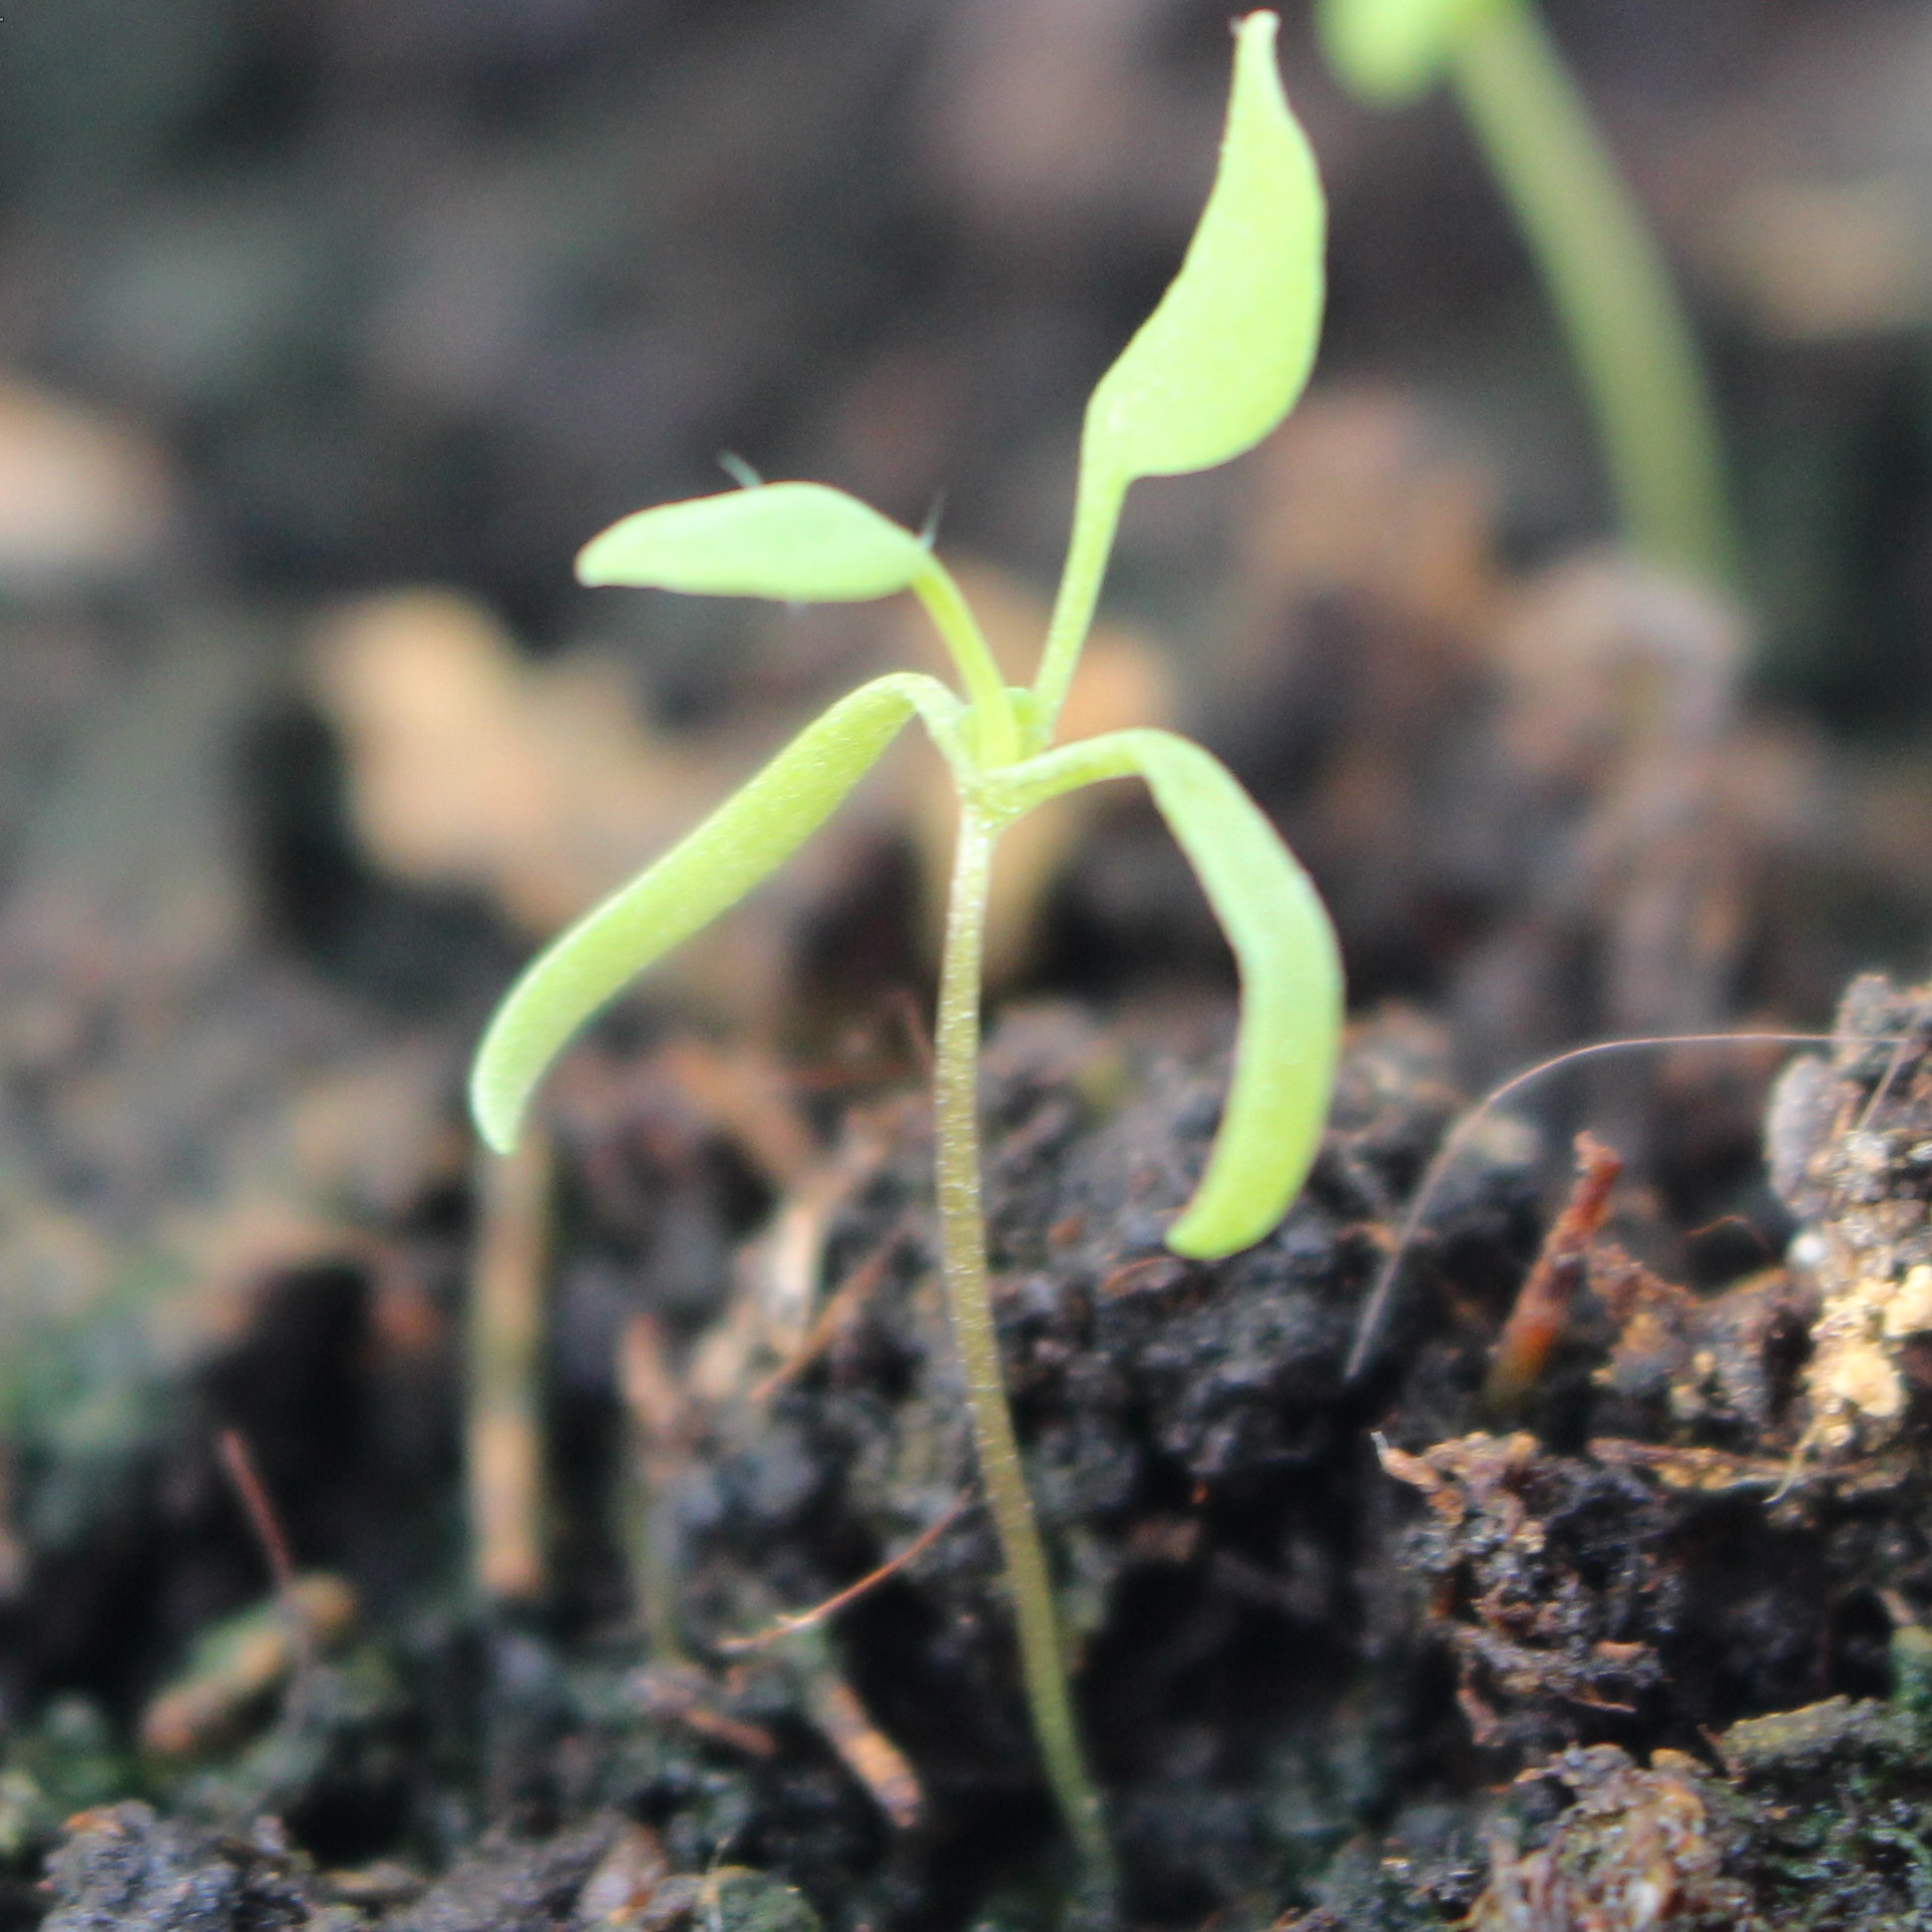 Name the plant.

Papaver rhoeas
